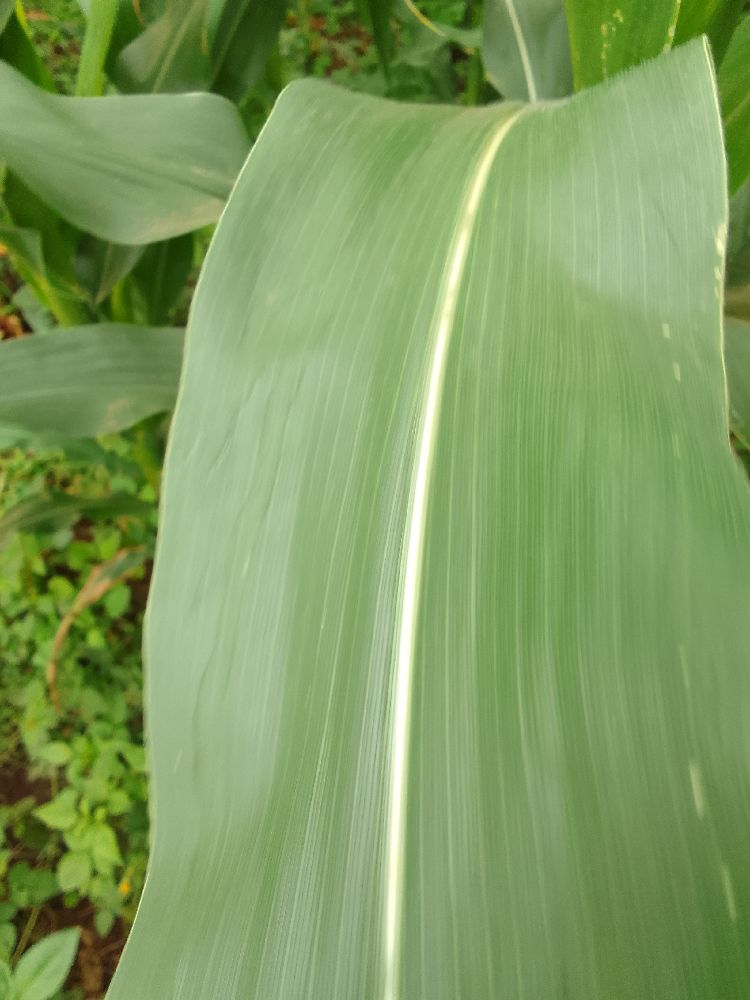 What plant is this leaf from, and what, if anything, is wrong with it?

maize, healthy
